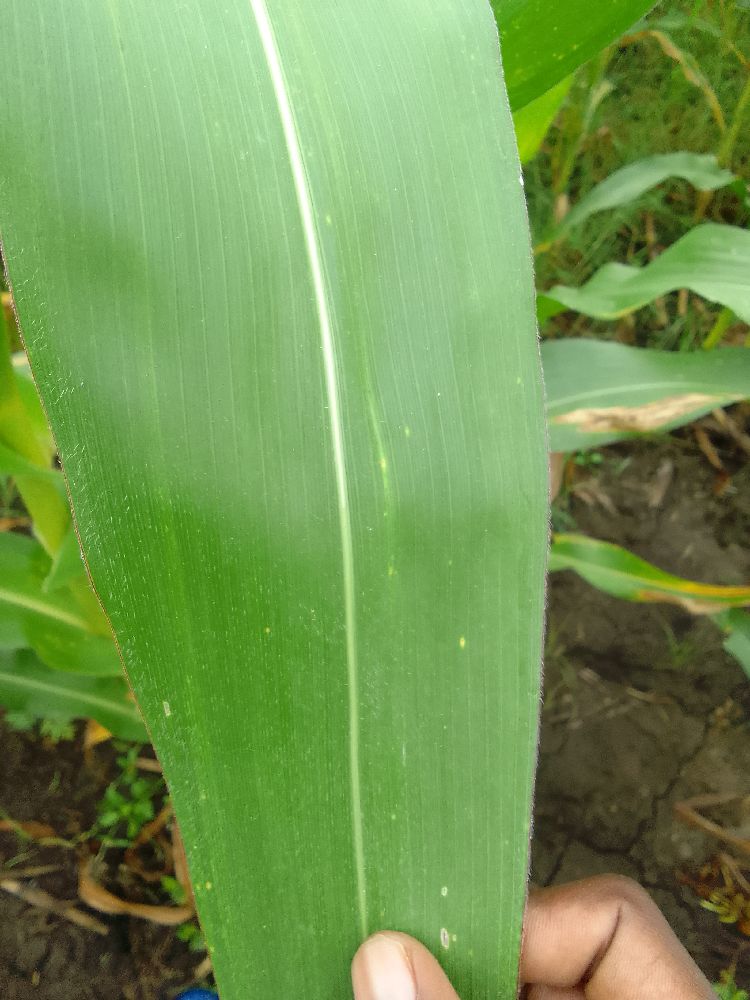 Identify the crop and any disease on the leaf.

maize, healthy
